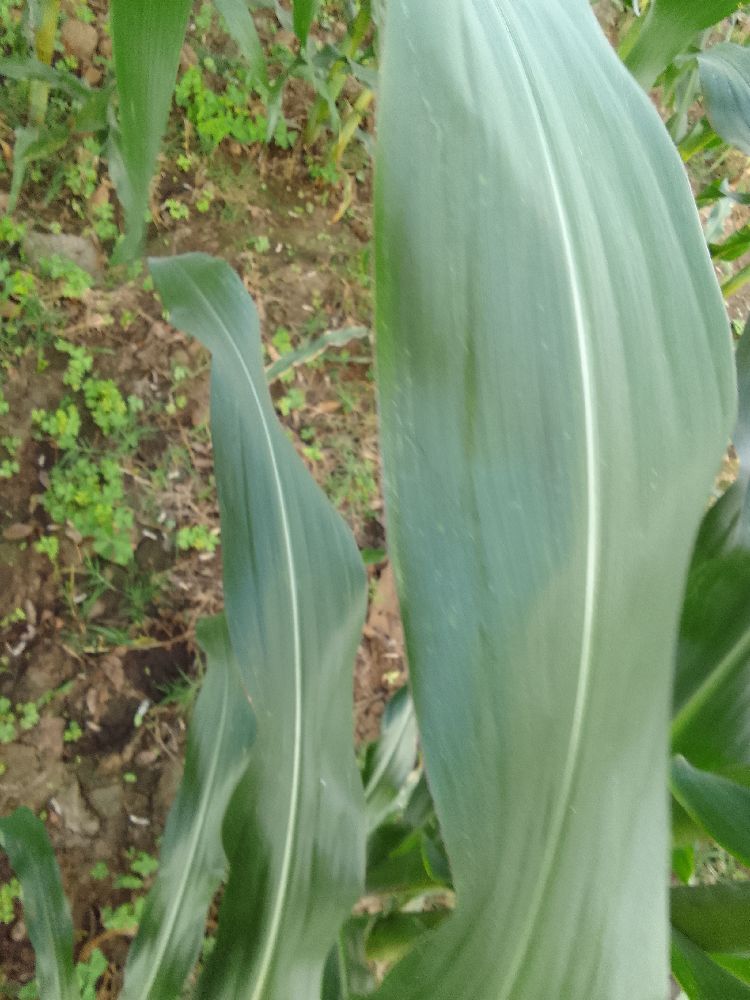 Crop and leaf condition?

maize, healthy
